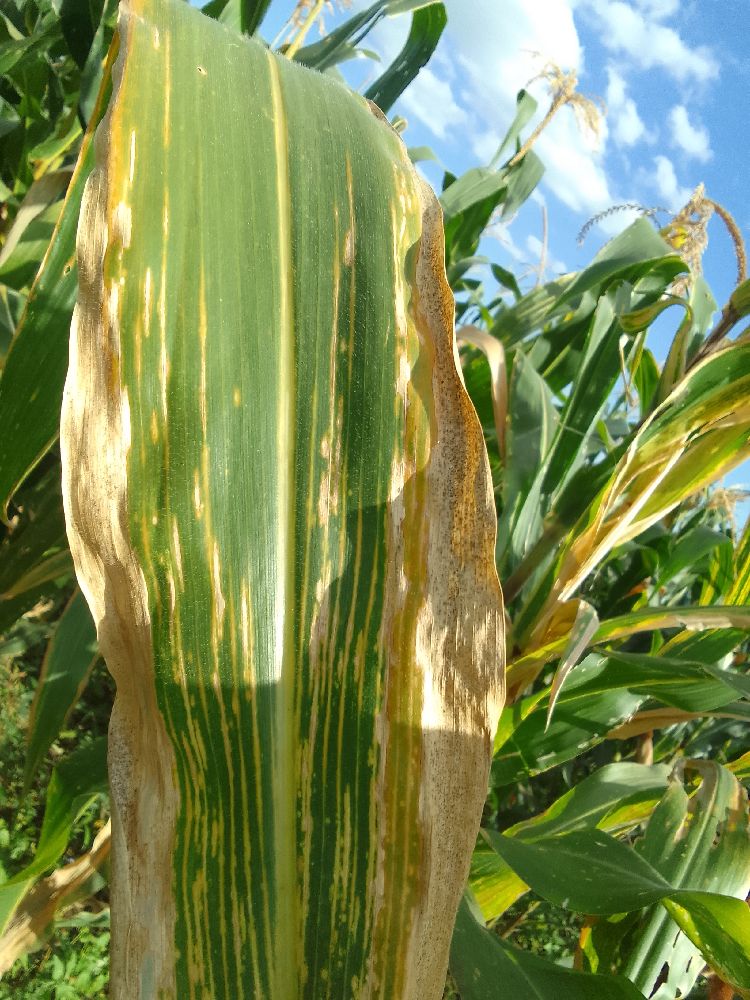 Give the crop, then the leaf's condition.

maize, maize lethal necrosis
